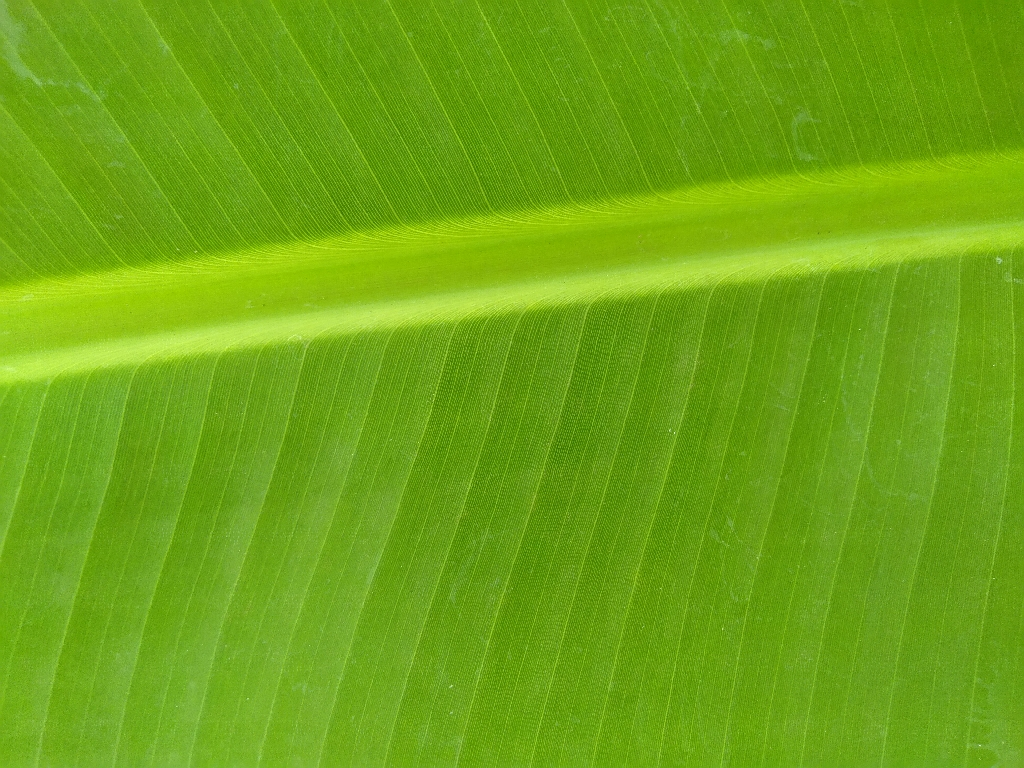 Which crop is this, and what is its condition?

banana, healthy
